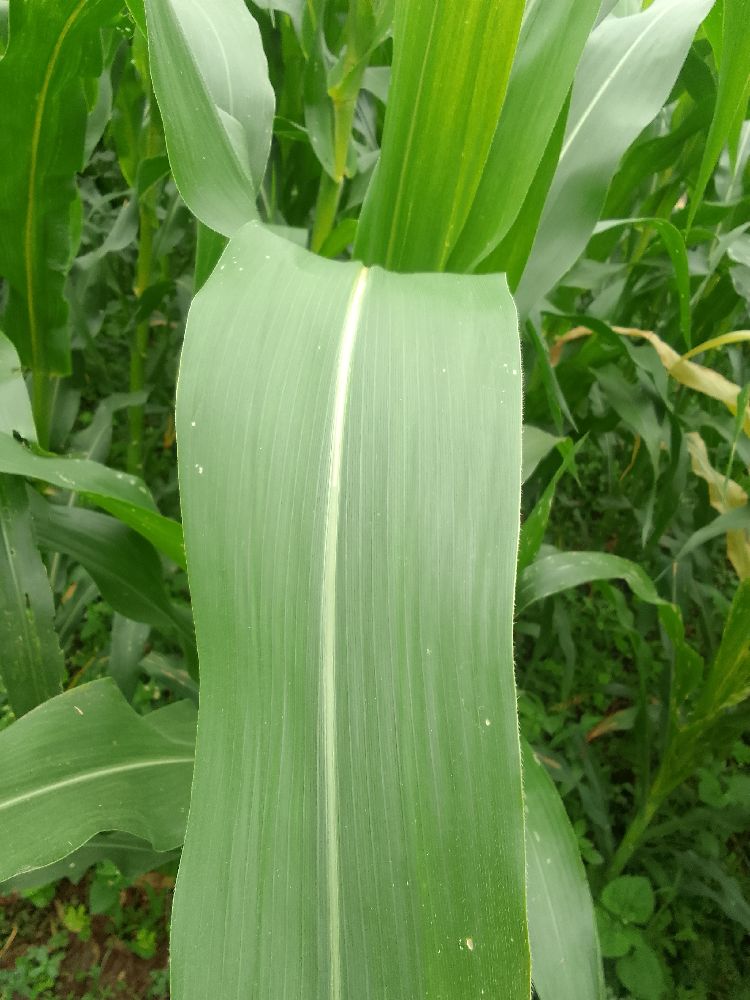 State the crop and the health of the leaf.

maize, healthy
